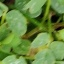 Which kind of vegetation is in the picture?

unstructured weed
